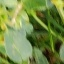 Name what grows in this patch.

unstructured weed
